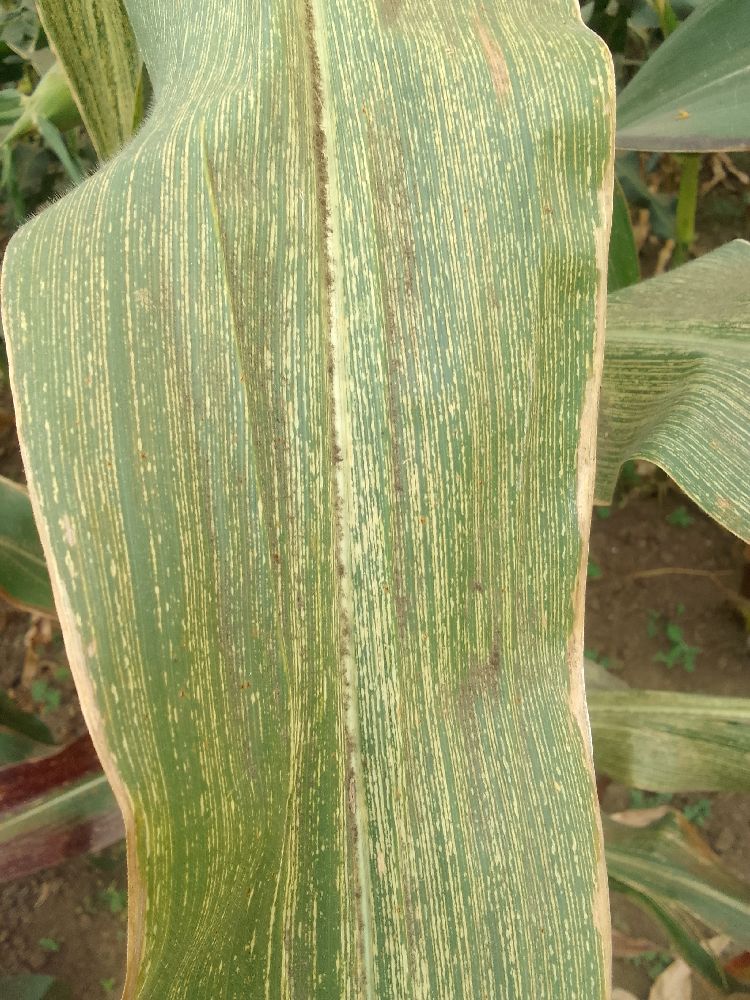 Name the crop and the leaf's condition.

maize, maize streak virus
